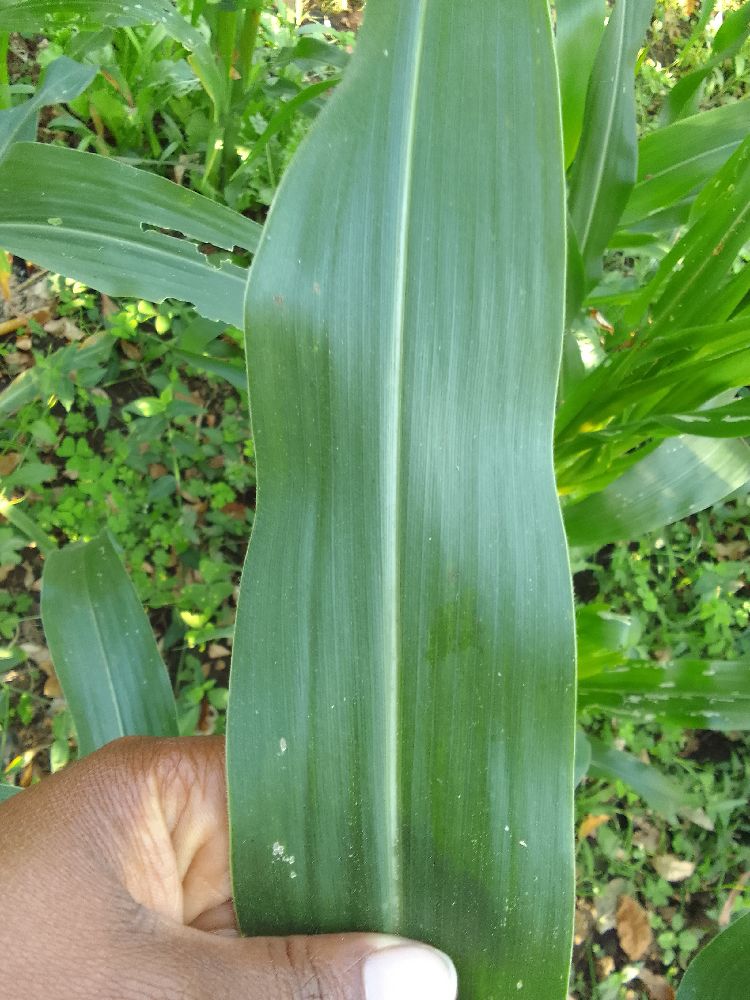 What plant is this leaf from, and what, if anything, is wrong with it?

maize, healthy
